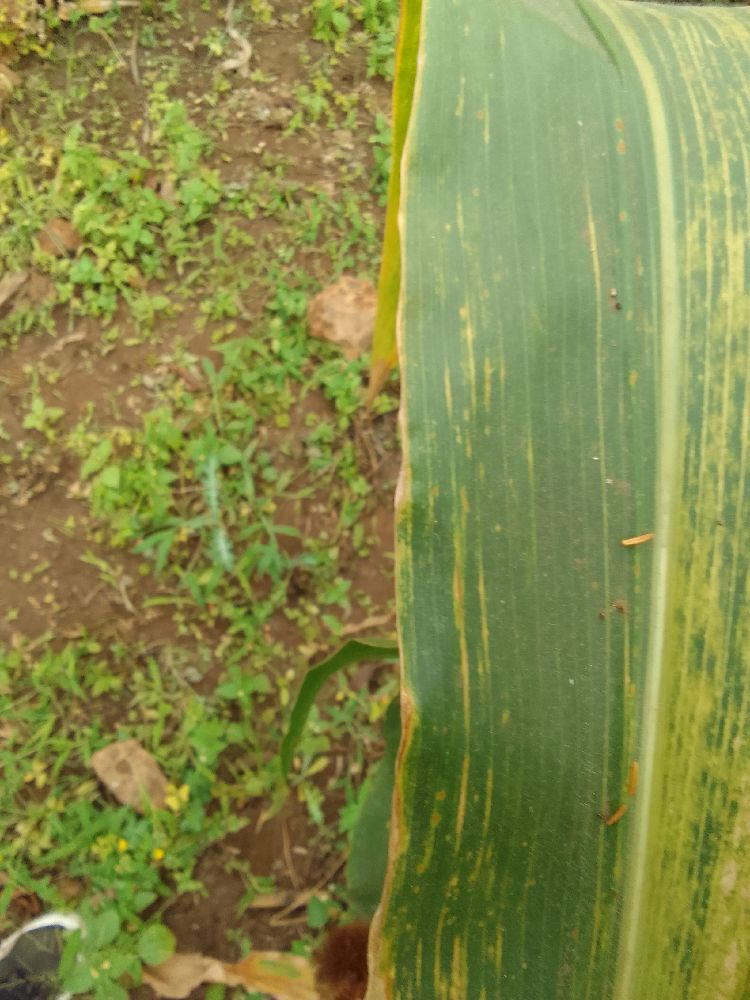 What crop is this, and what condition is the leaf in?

maize, maize lethal necrosis
